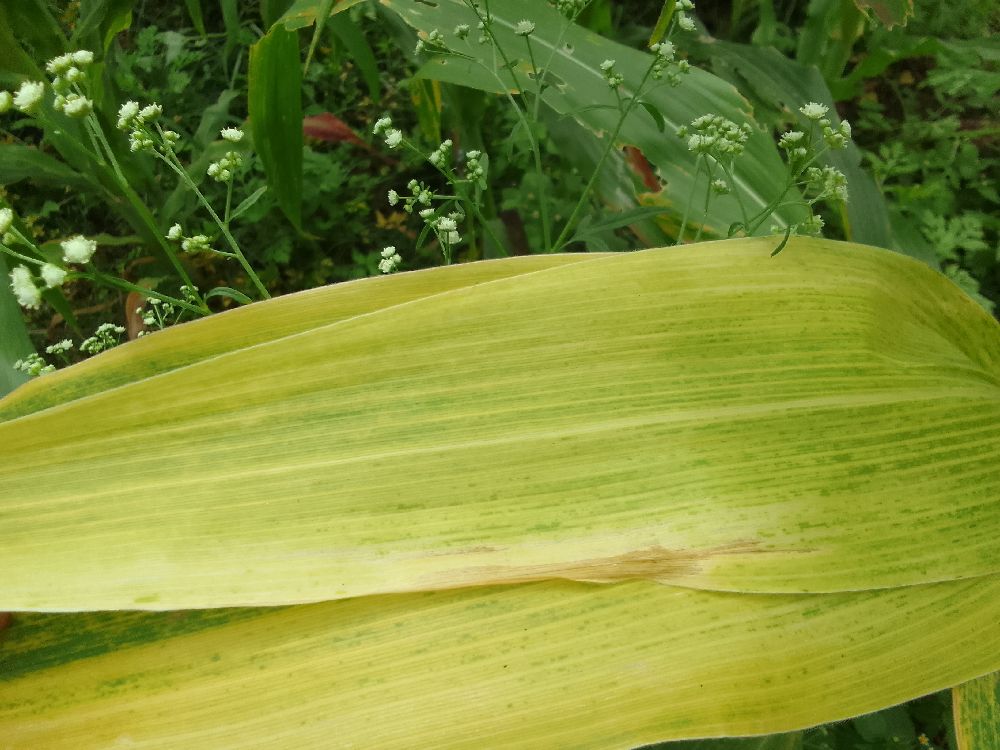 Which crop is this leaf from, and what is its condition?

maize, maize lethal necrosis
